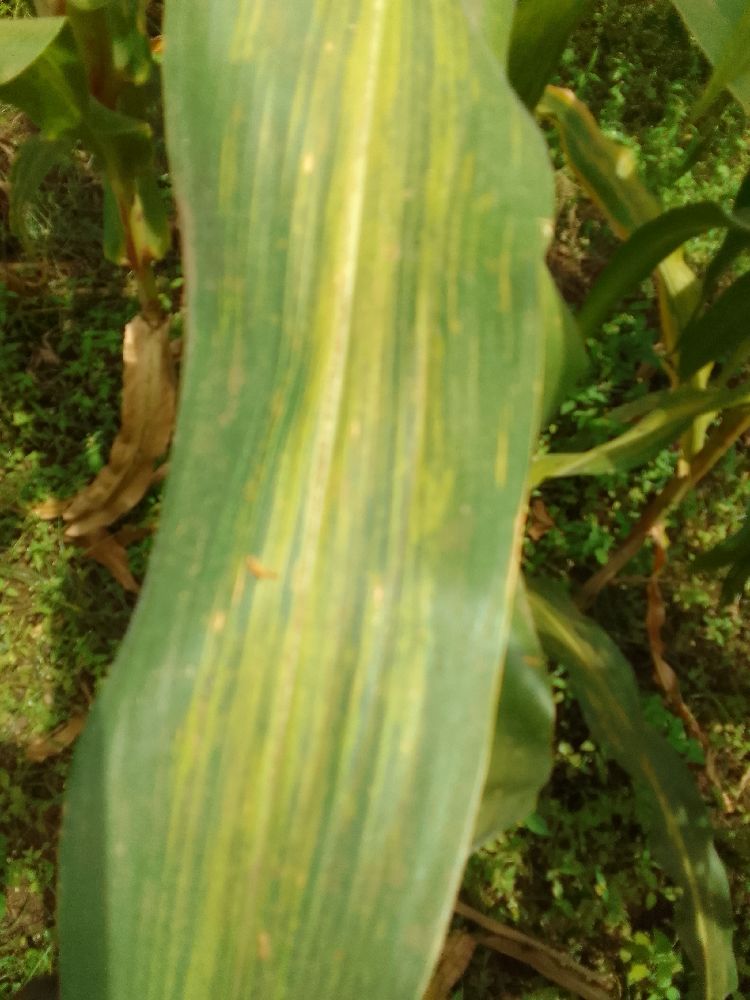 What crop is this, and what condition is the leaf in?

maize, maize lethal necrosis
